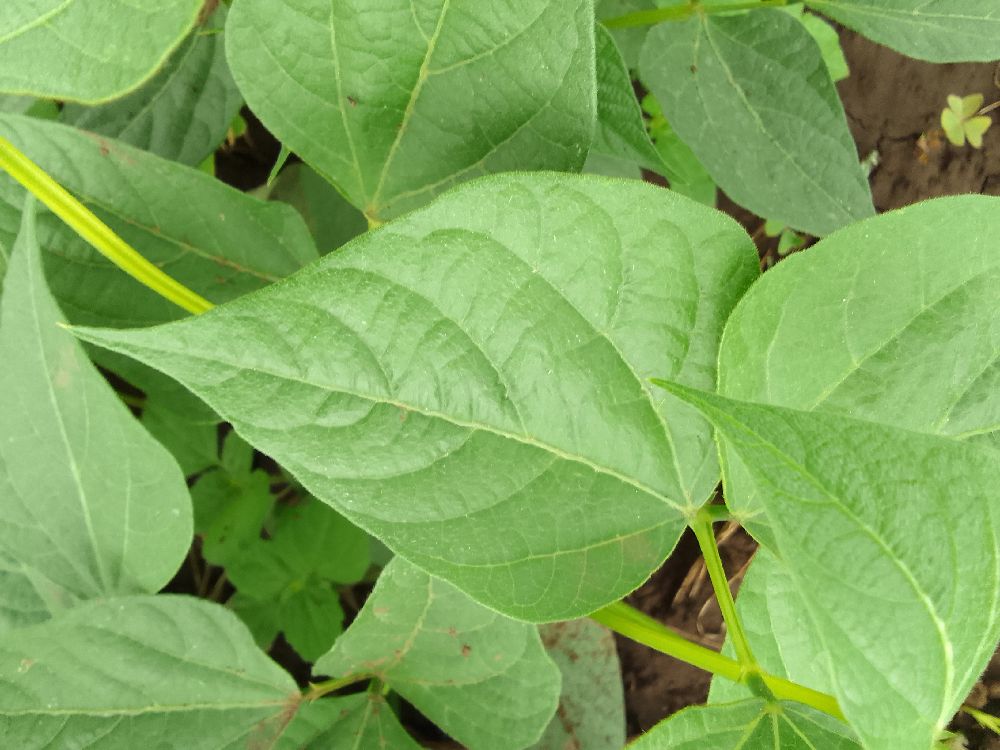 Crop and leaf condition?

common bean, healthy
